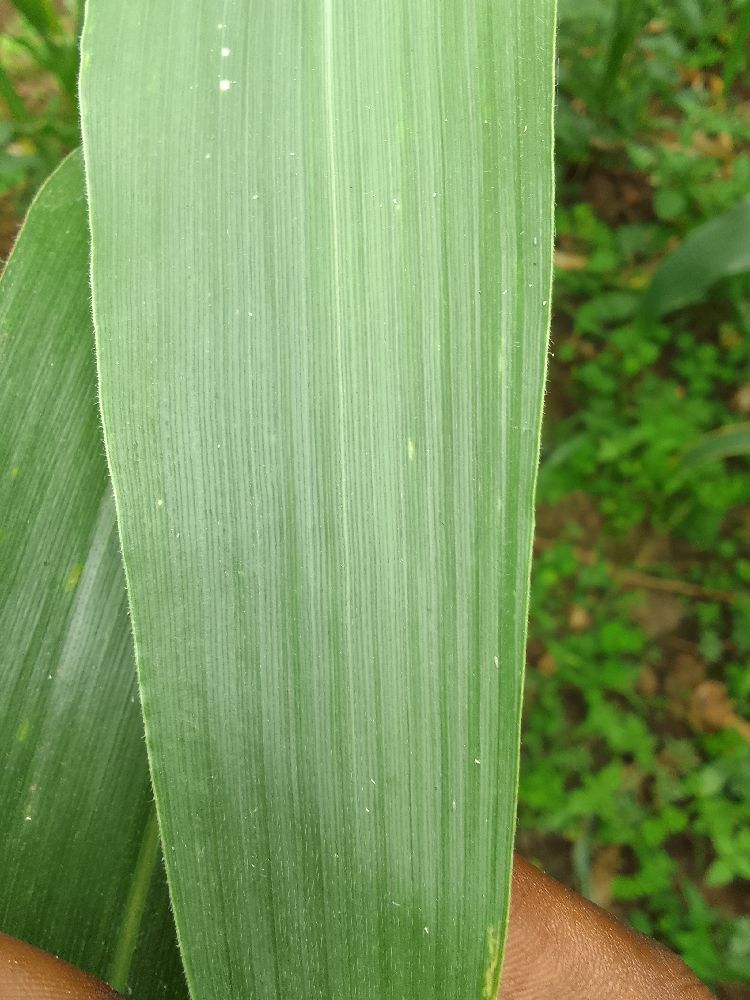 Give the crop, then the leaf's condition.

maize, healthy
